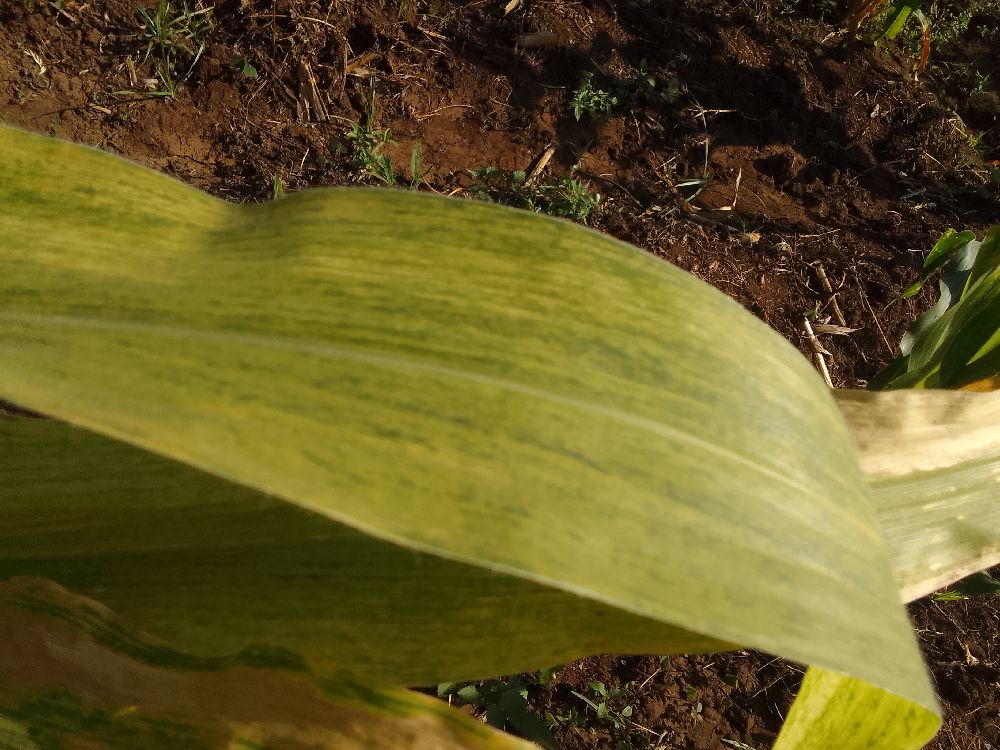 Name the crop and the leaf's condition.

maize, maize lethal necrosis
